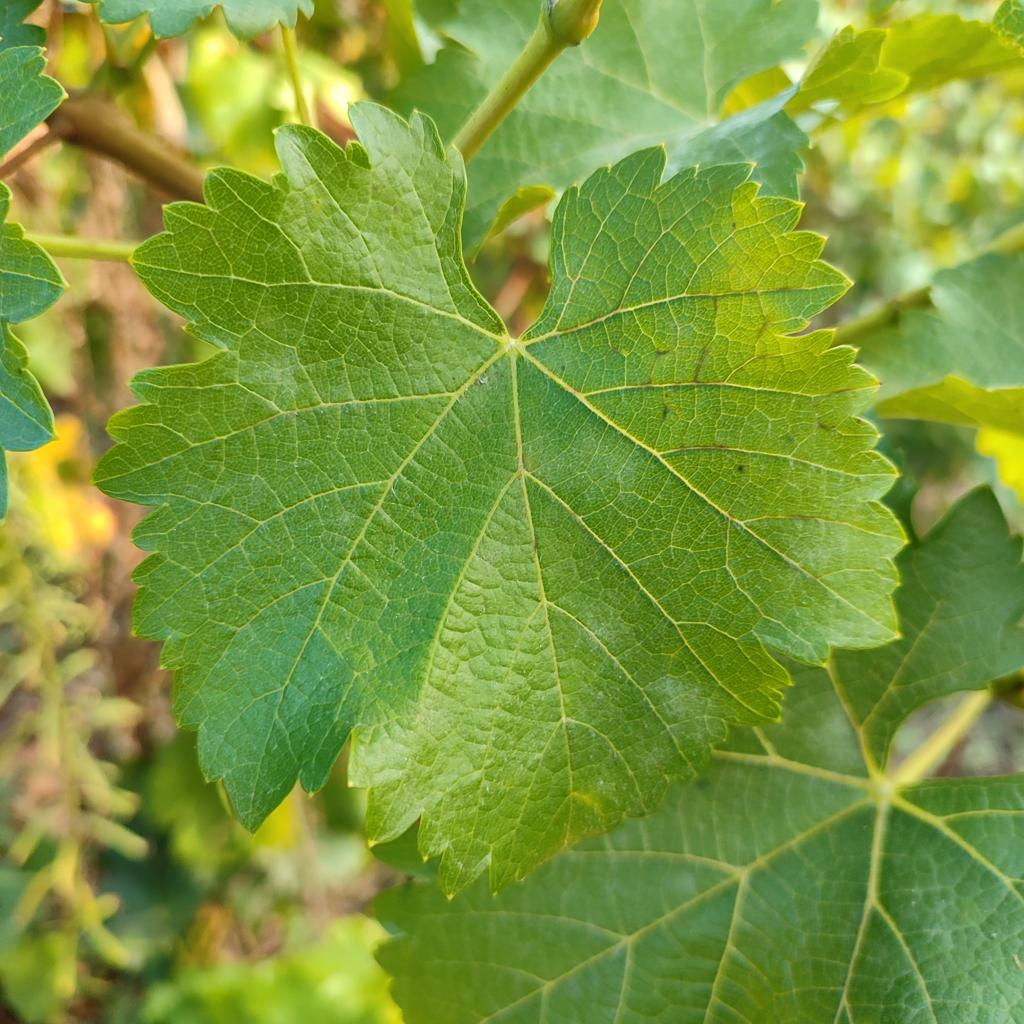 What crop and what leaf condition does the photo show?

grapevine, powdery mildew
